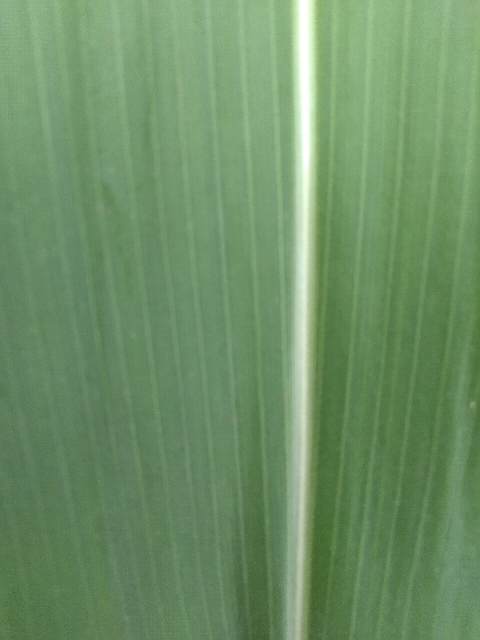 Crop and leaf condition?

maize, healthy
